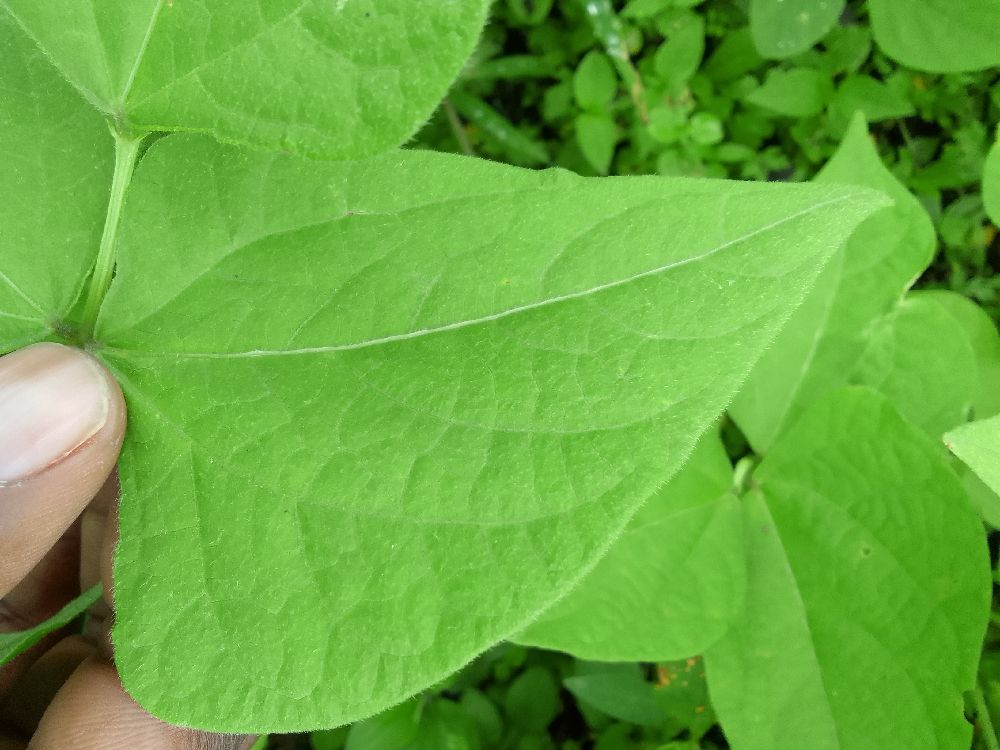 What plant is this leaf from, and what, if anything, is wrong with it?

common bean, healthy
